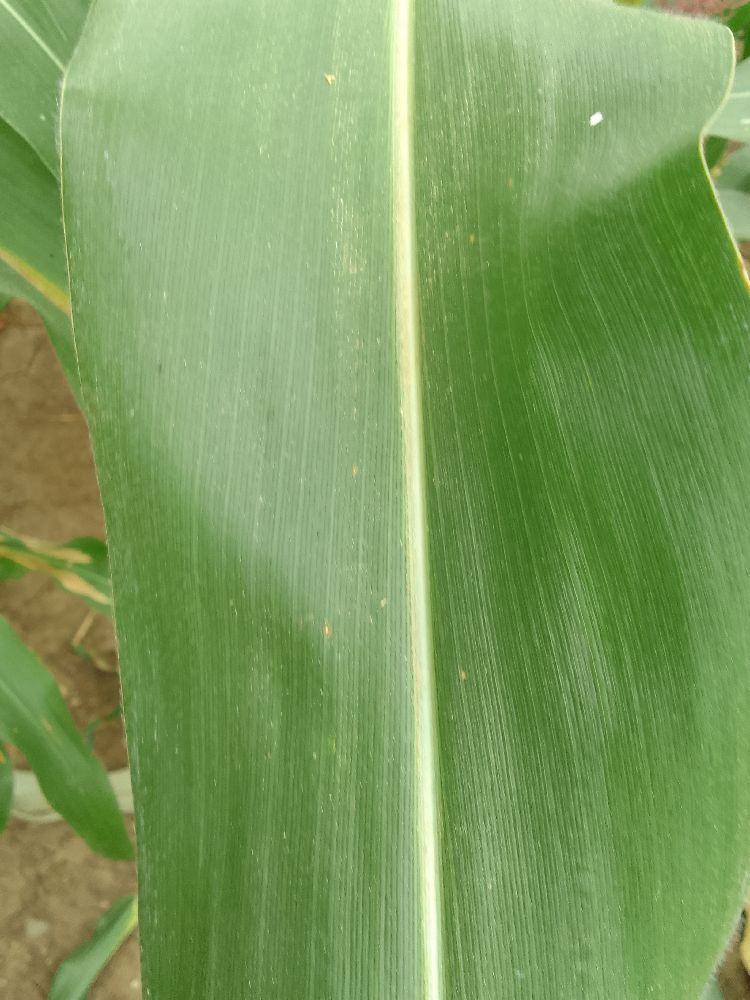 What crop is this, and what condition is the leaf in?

maize, healthy
